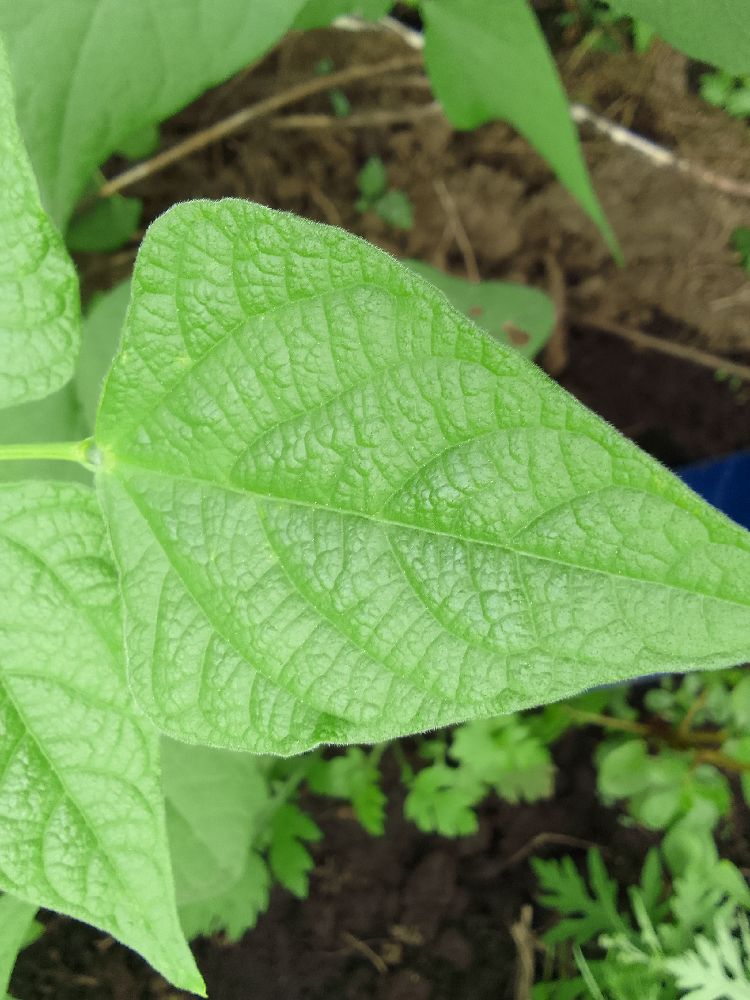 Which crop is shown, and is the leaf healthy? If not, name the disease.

common bean, healthy
